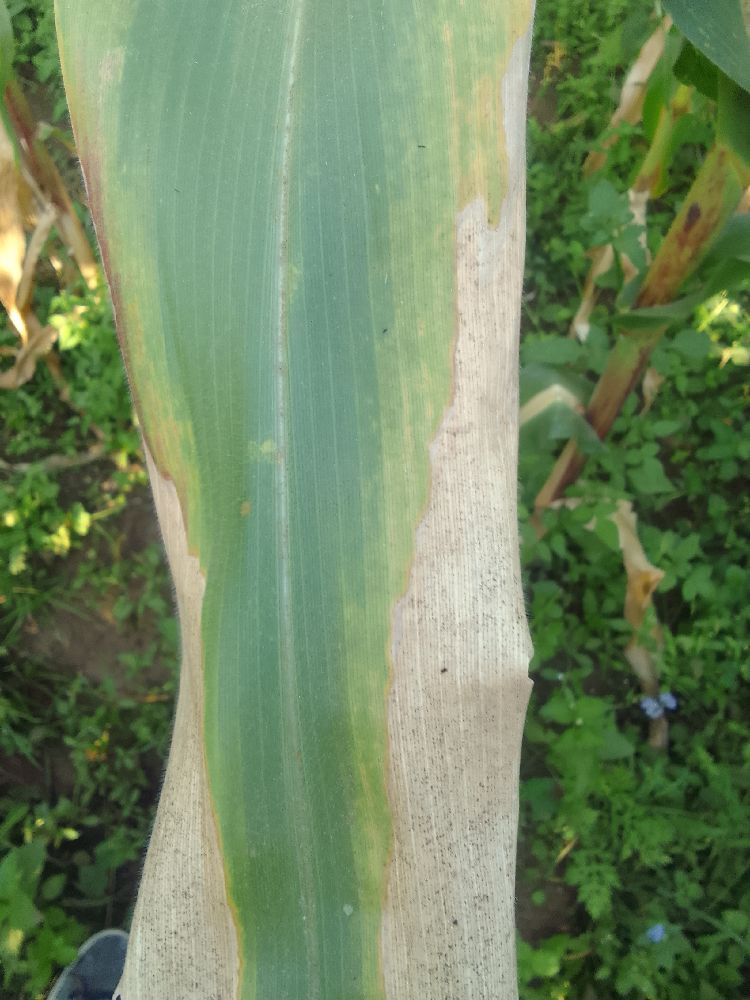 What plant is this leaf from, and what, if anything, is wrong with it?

maize, maize lethal necrosis
